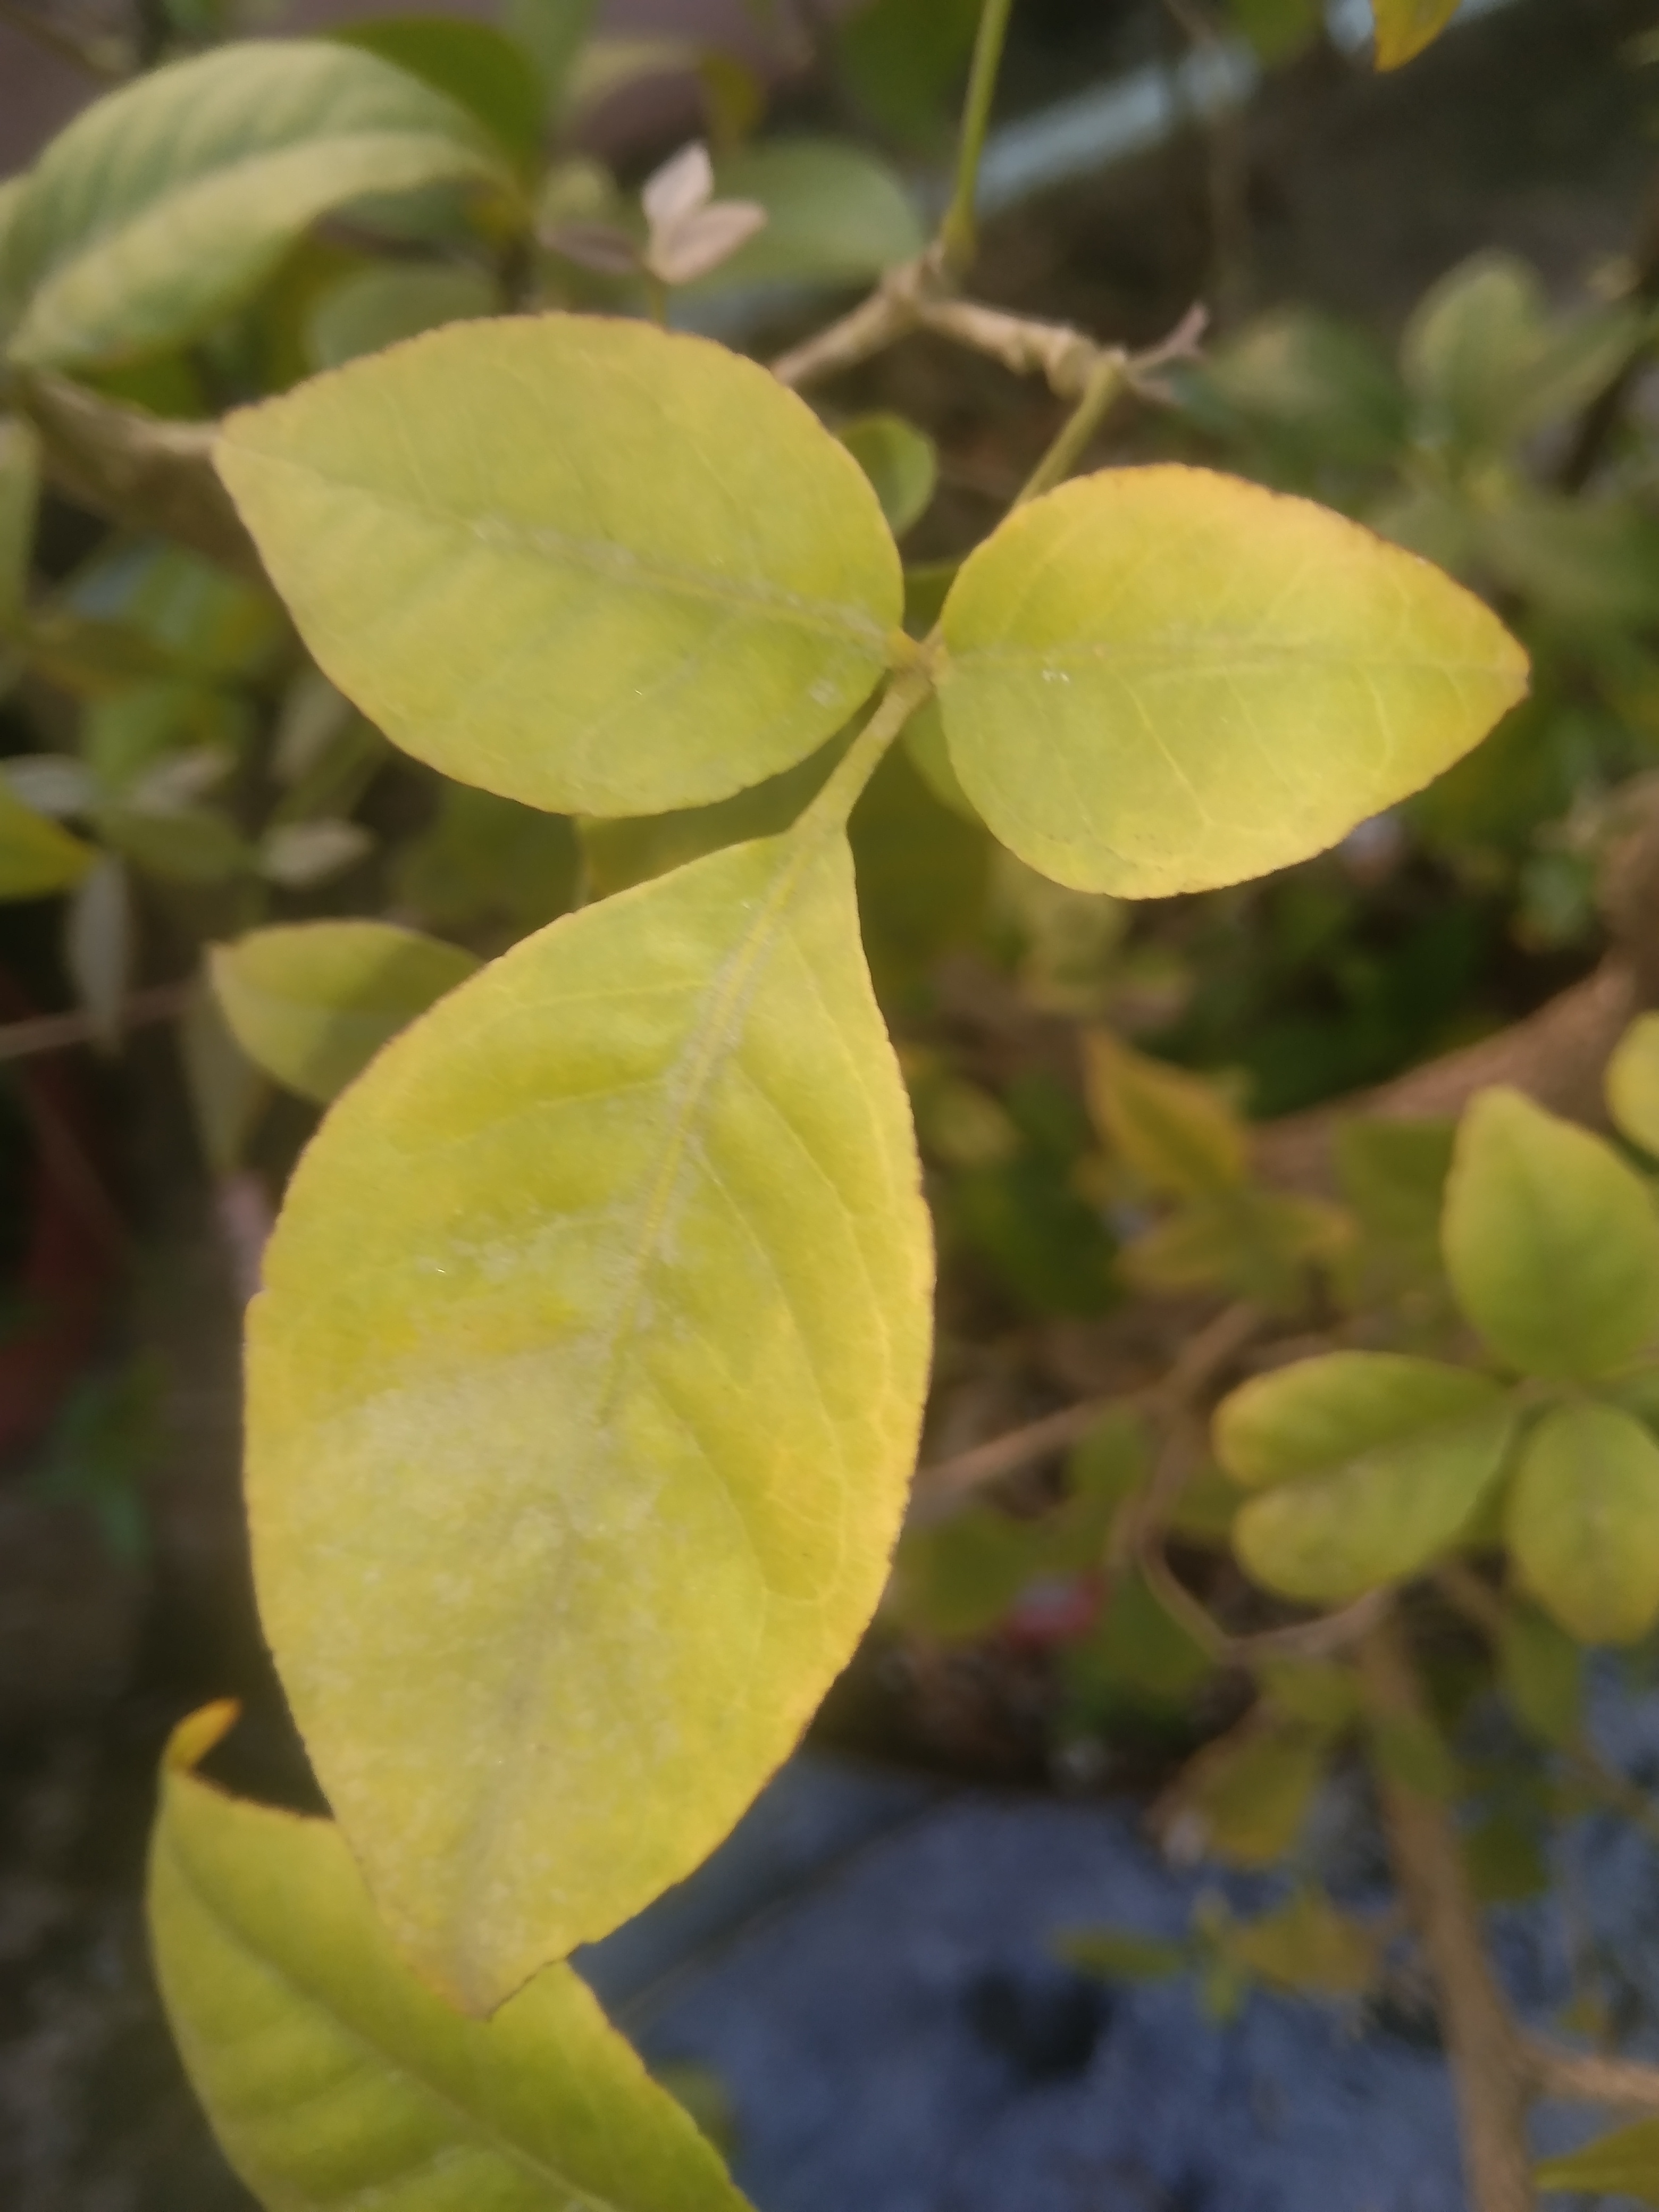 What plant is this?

wood apple
